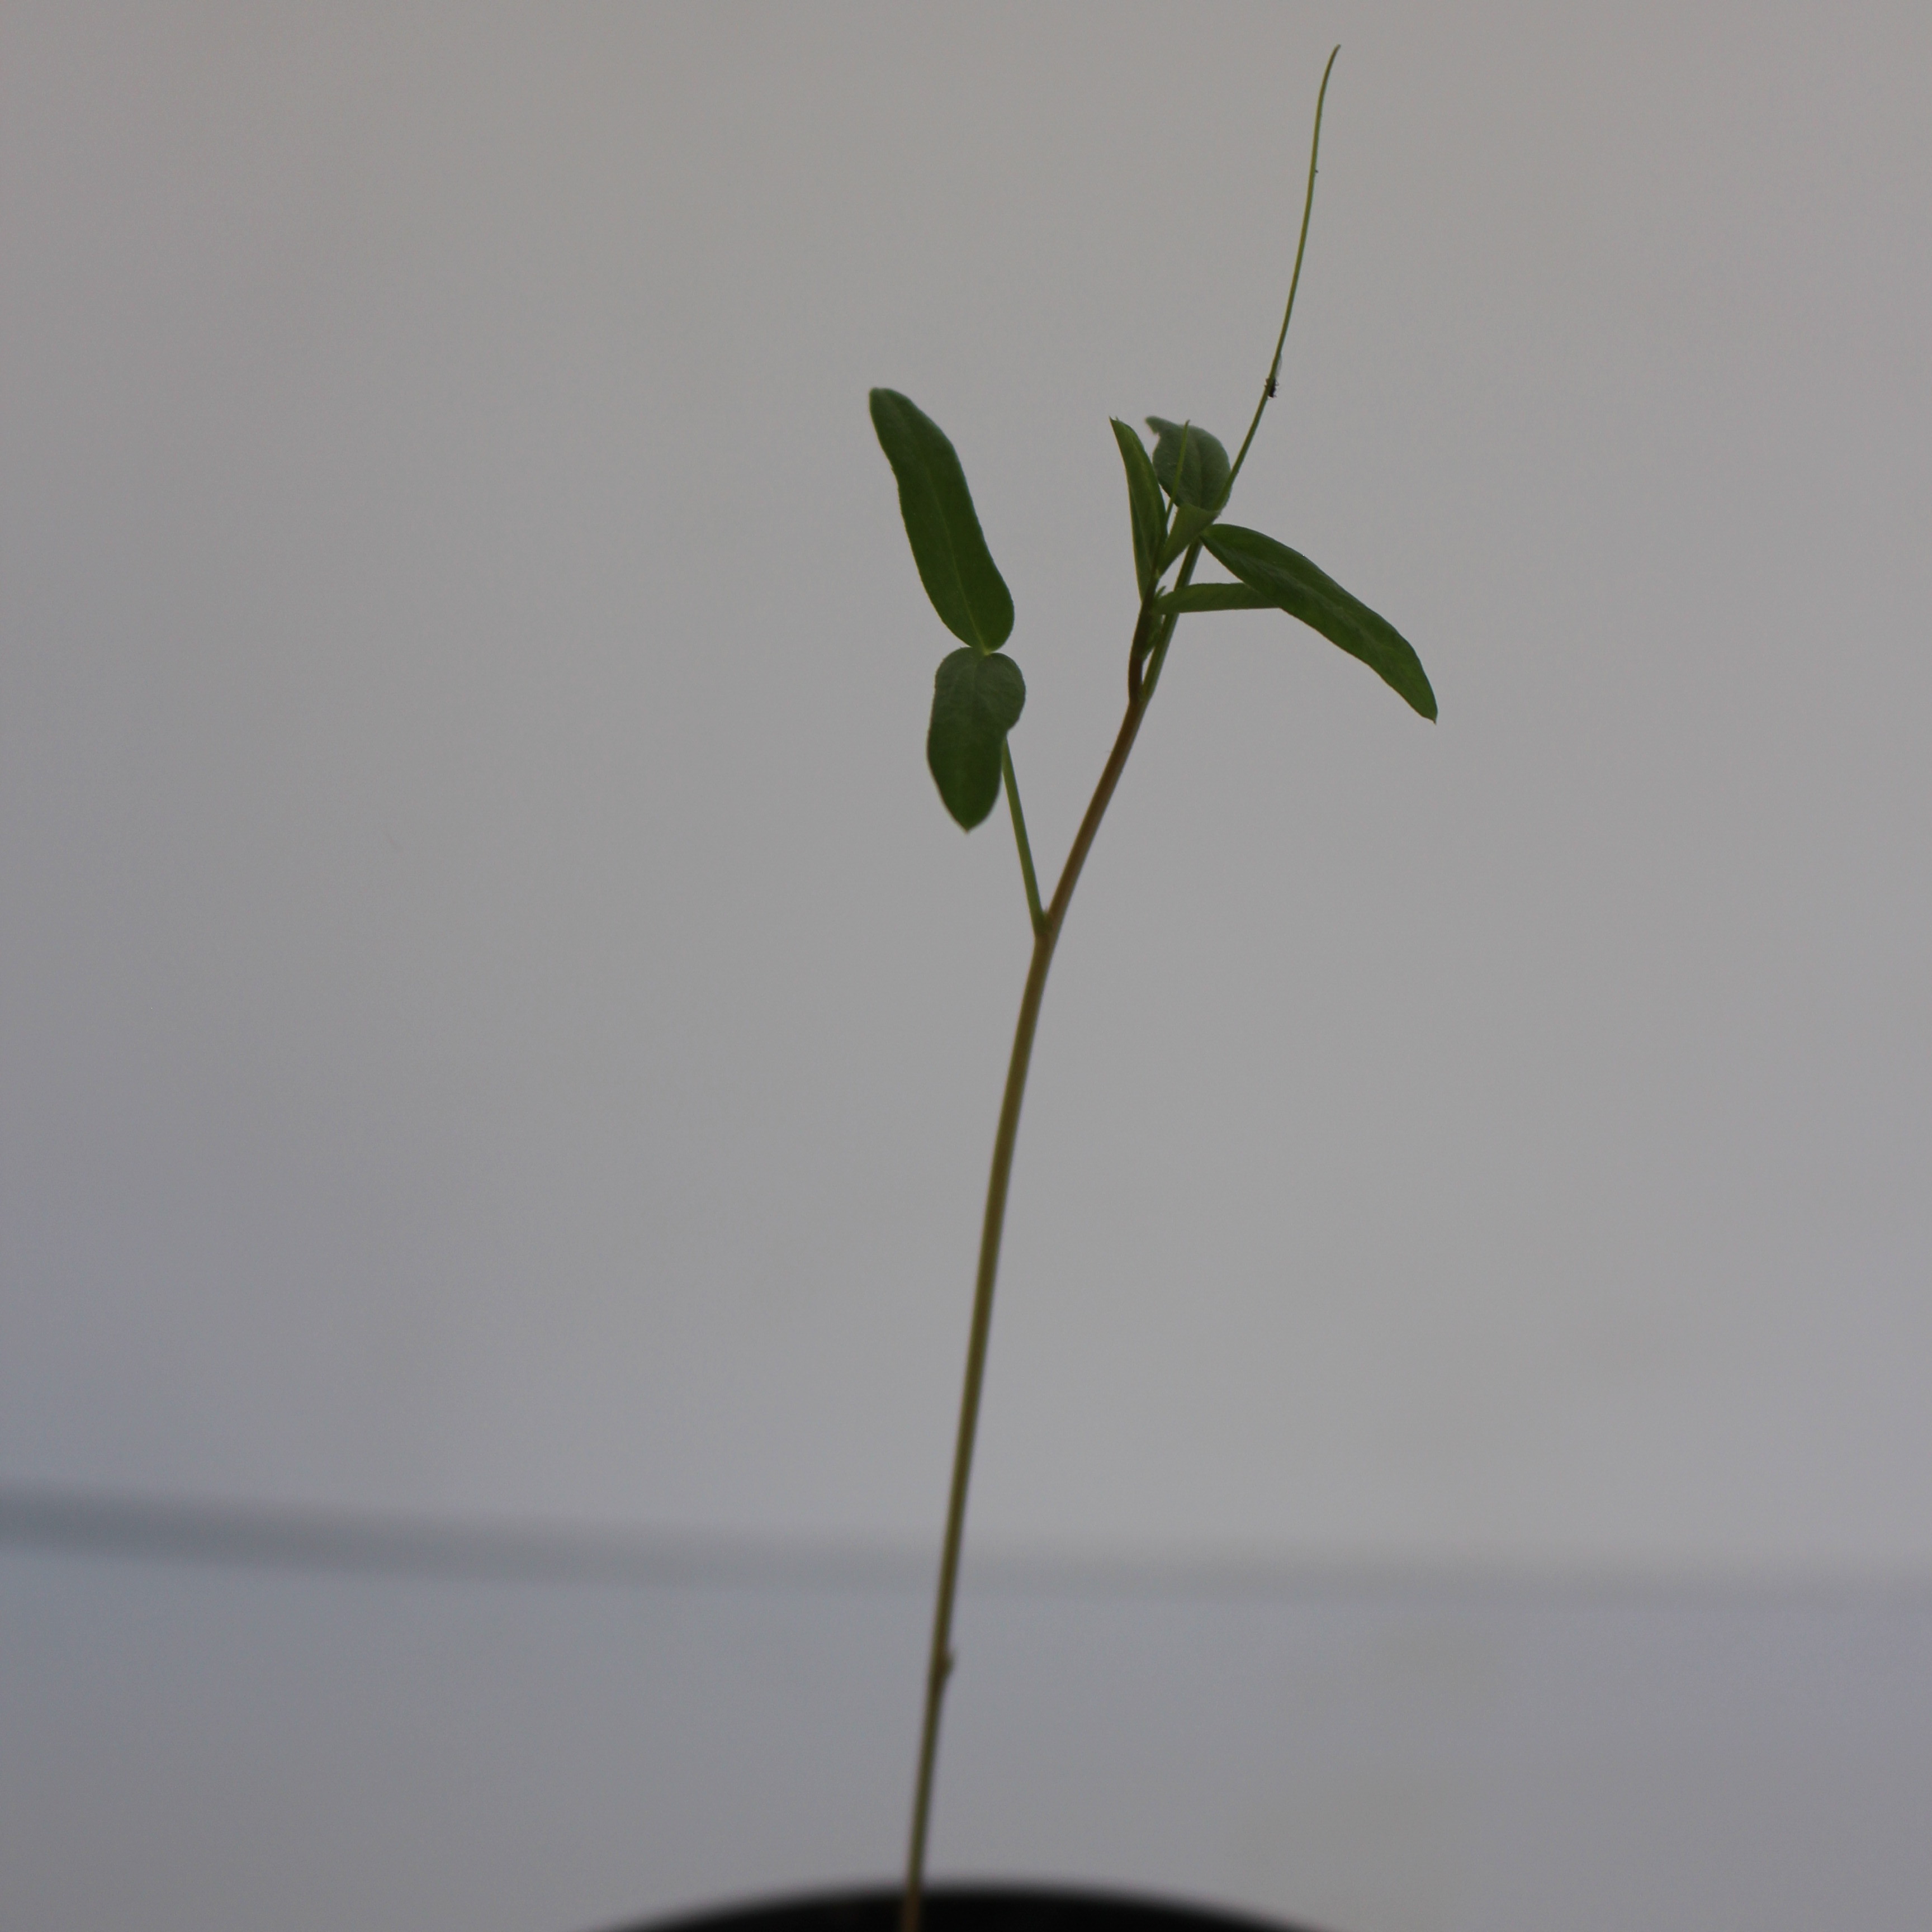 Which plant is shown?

Vicia sativa
